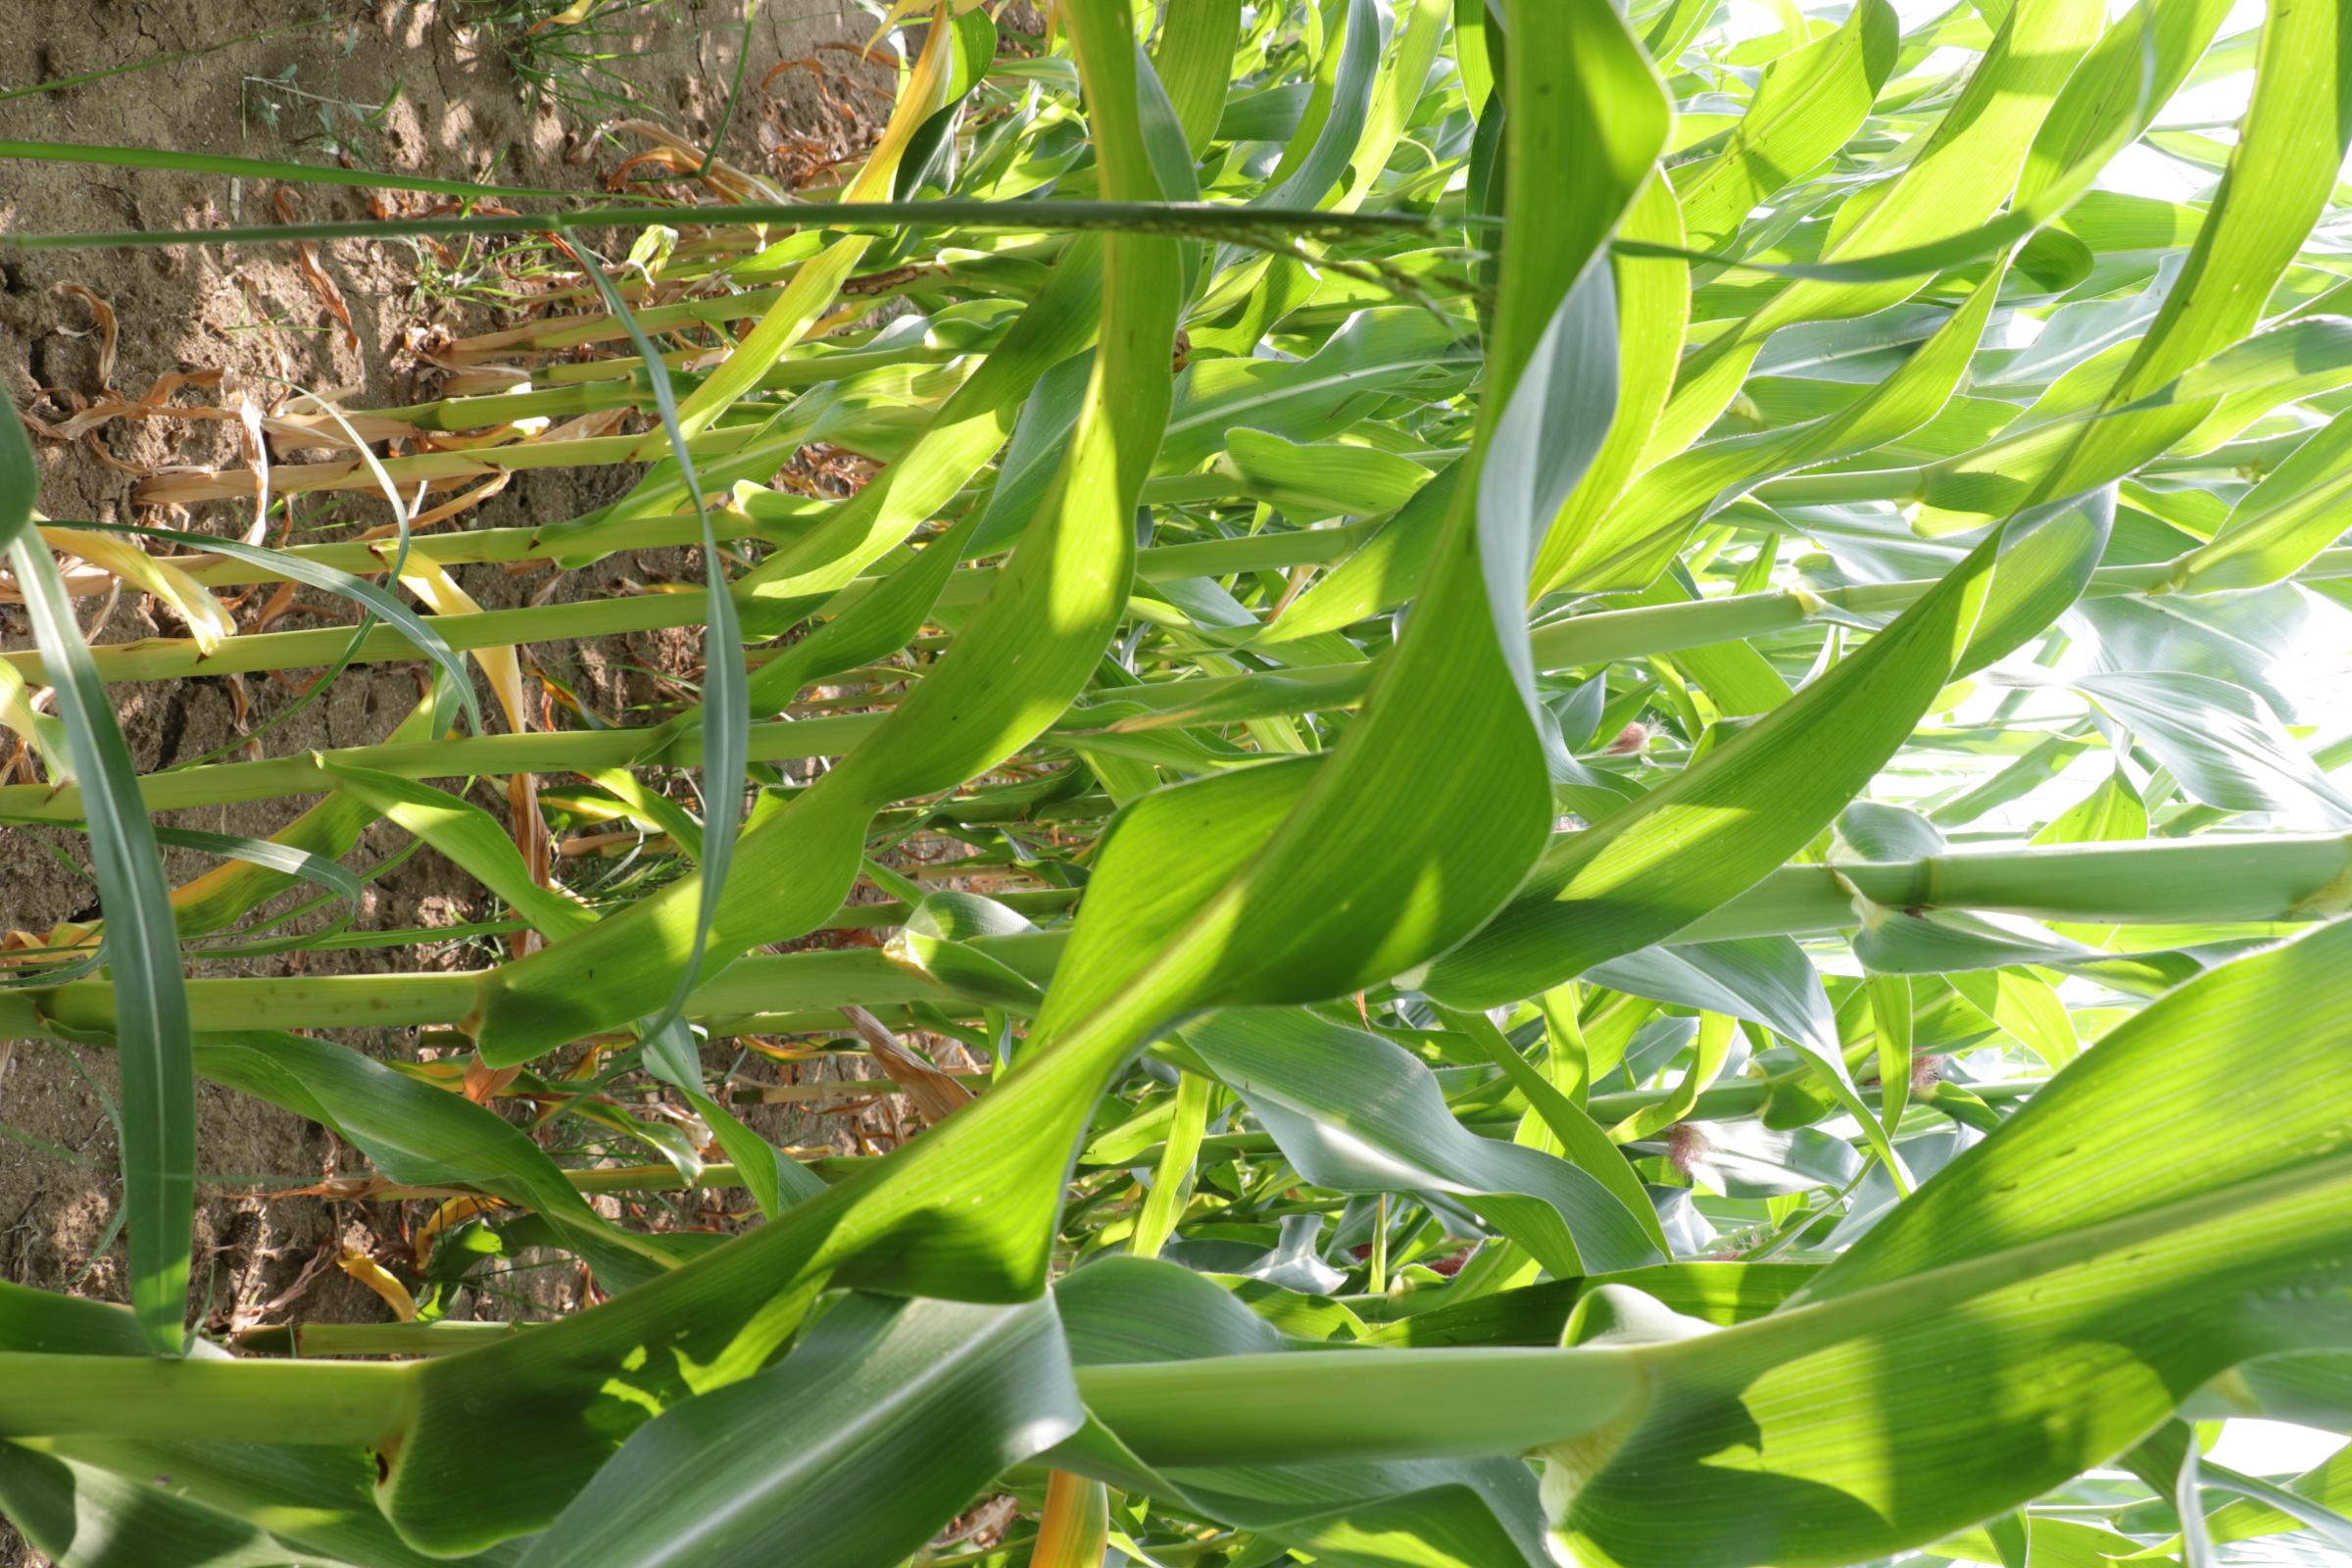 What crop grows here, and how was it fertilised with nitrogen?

maize, reduced nitrogen fertilisation
